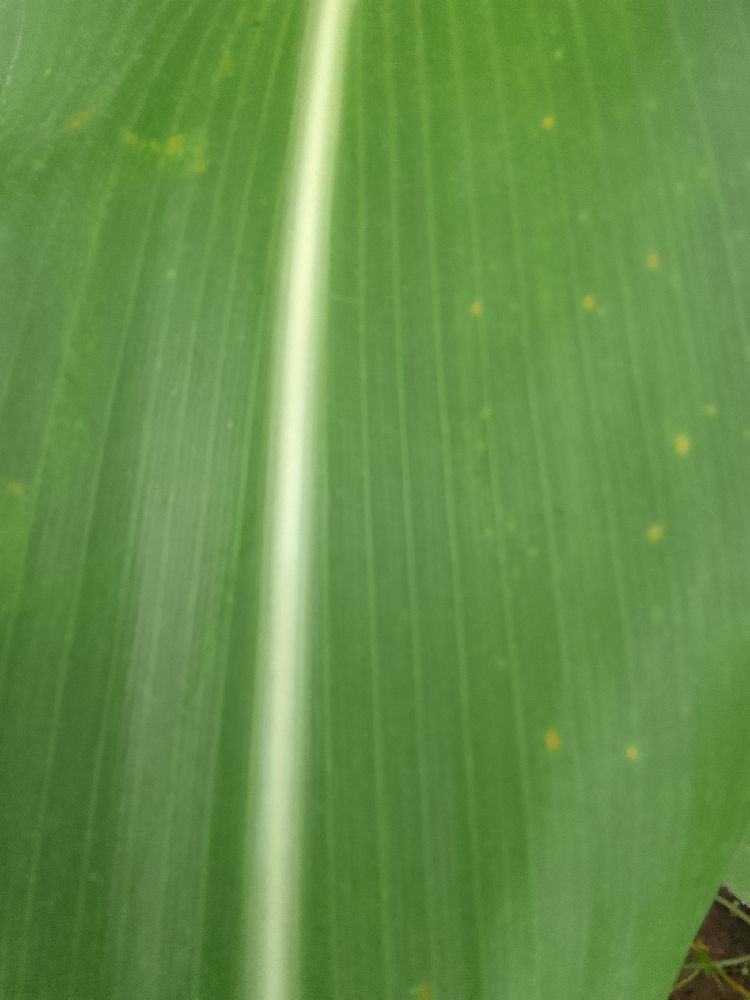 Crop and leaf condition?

maize, healthy
